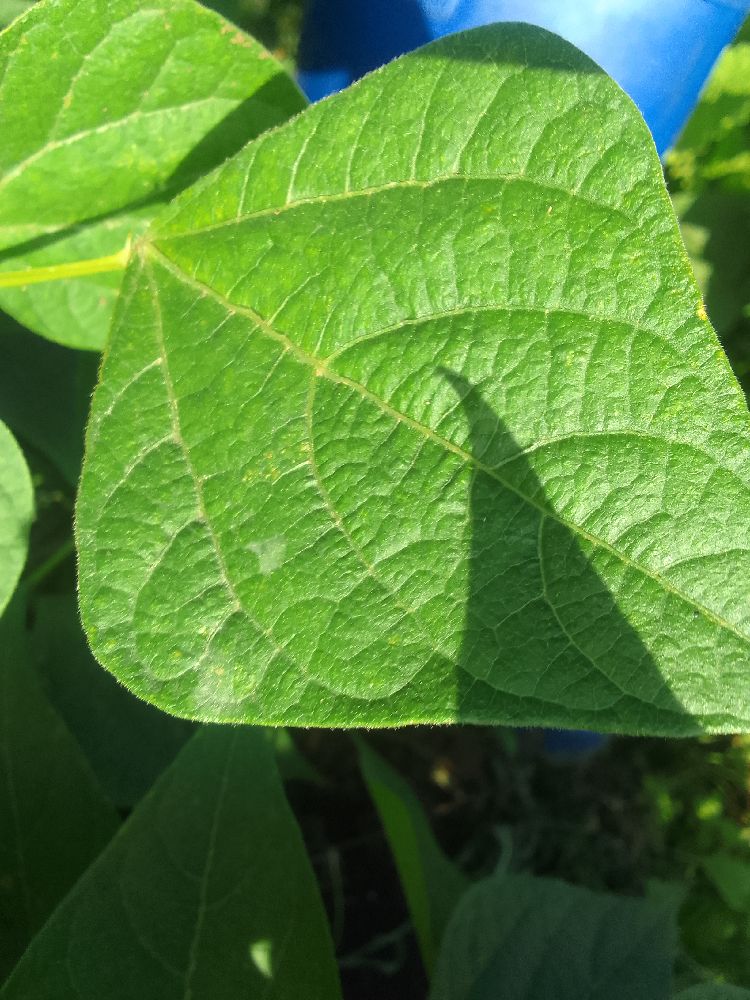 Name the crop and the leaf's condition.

common bean, healthy
